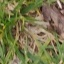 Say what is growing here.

grass
